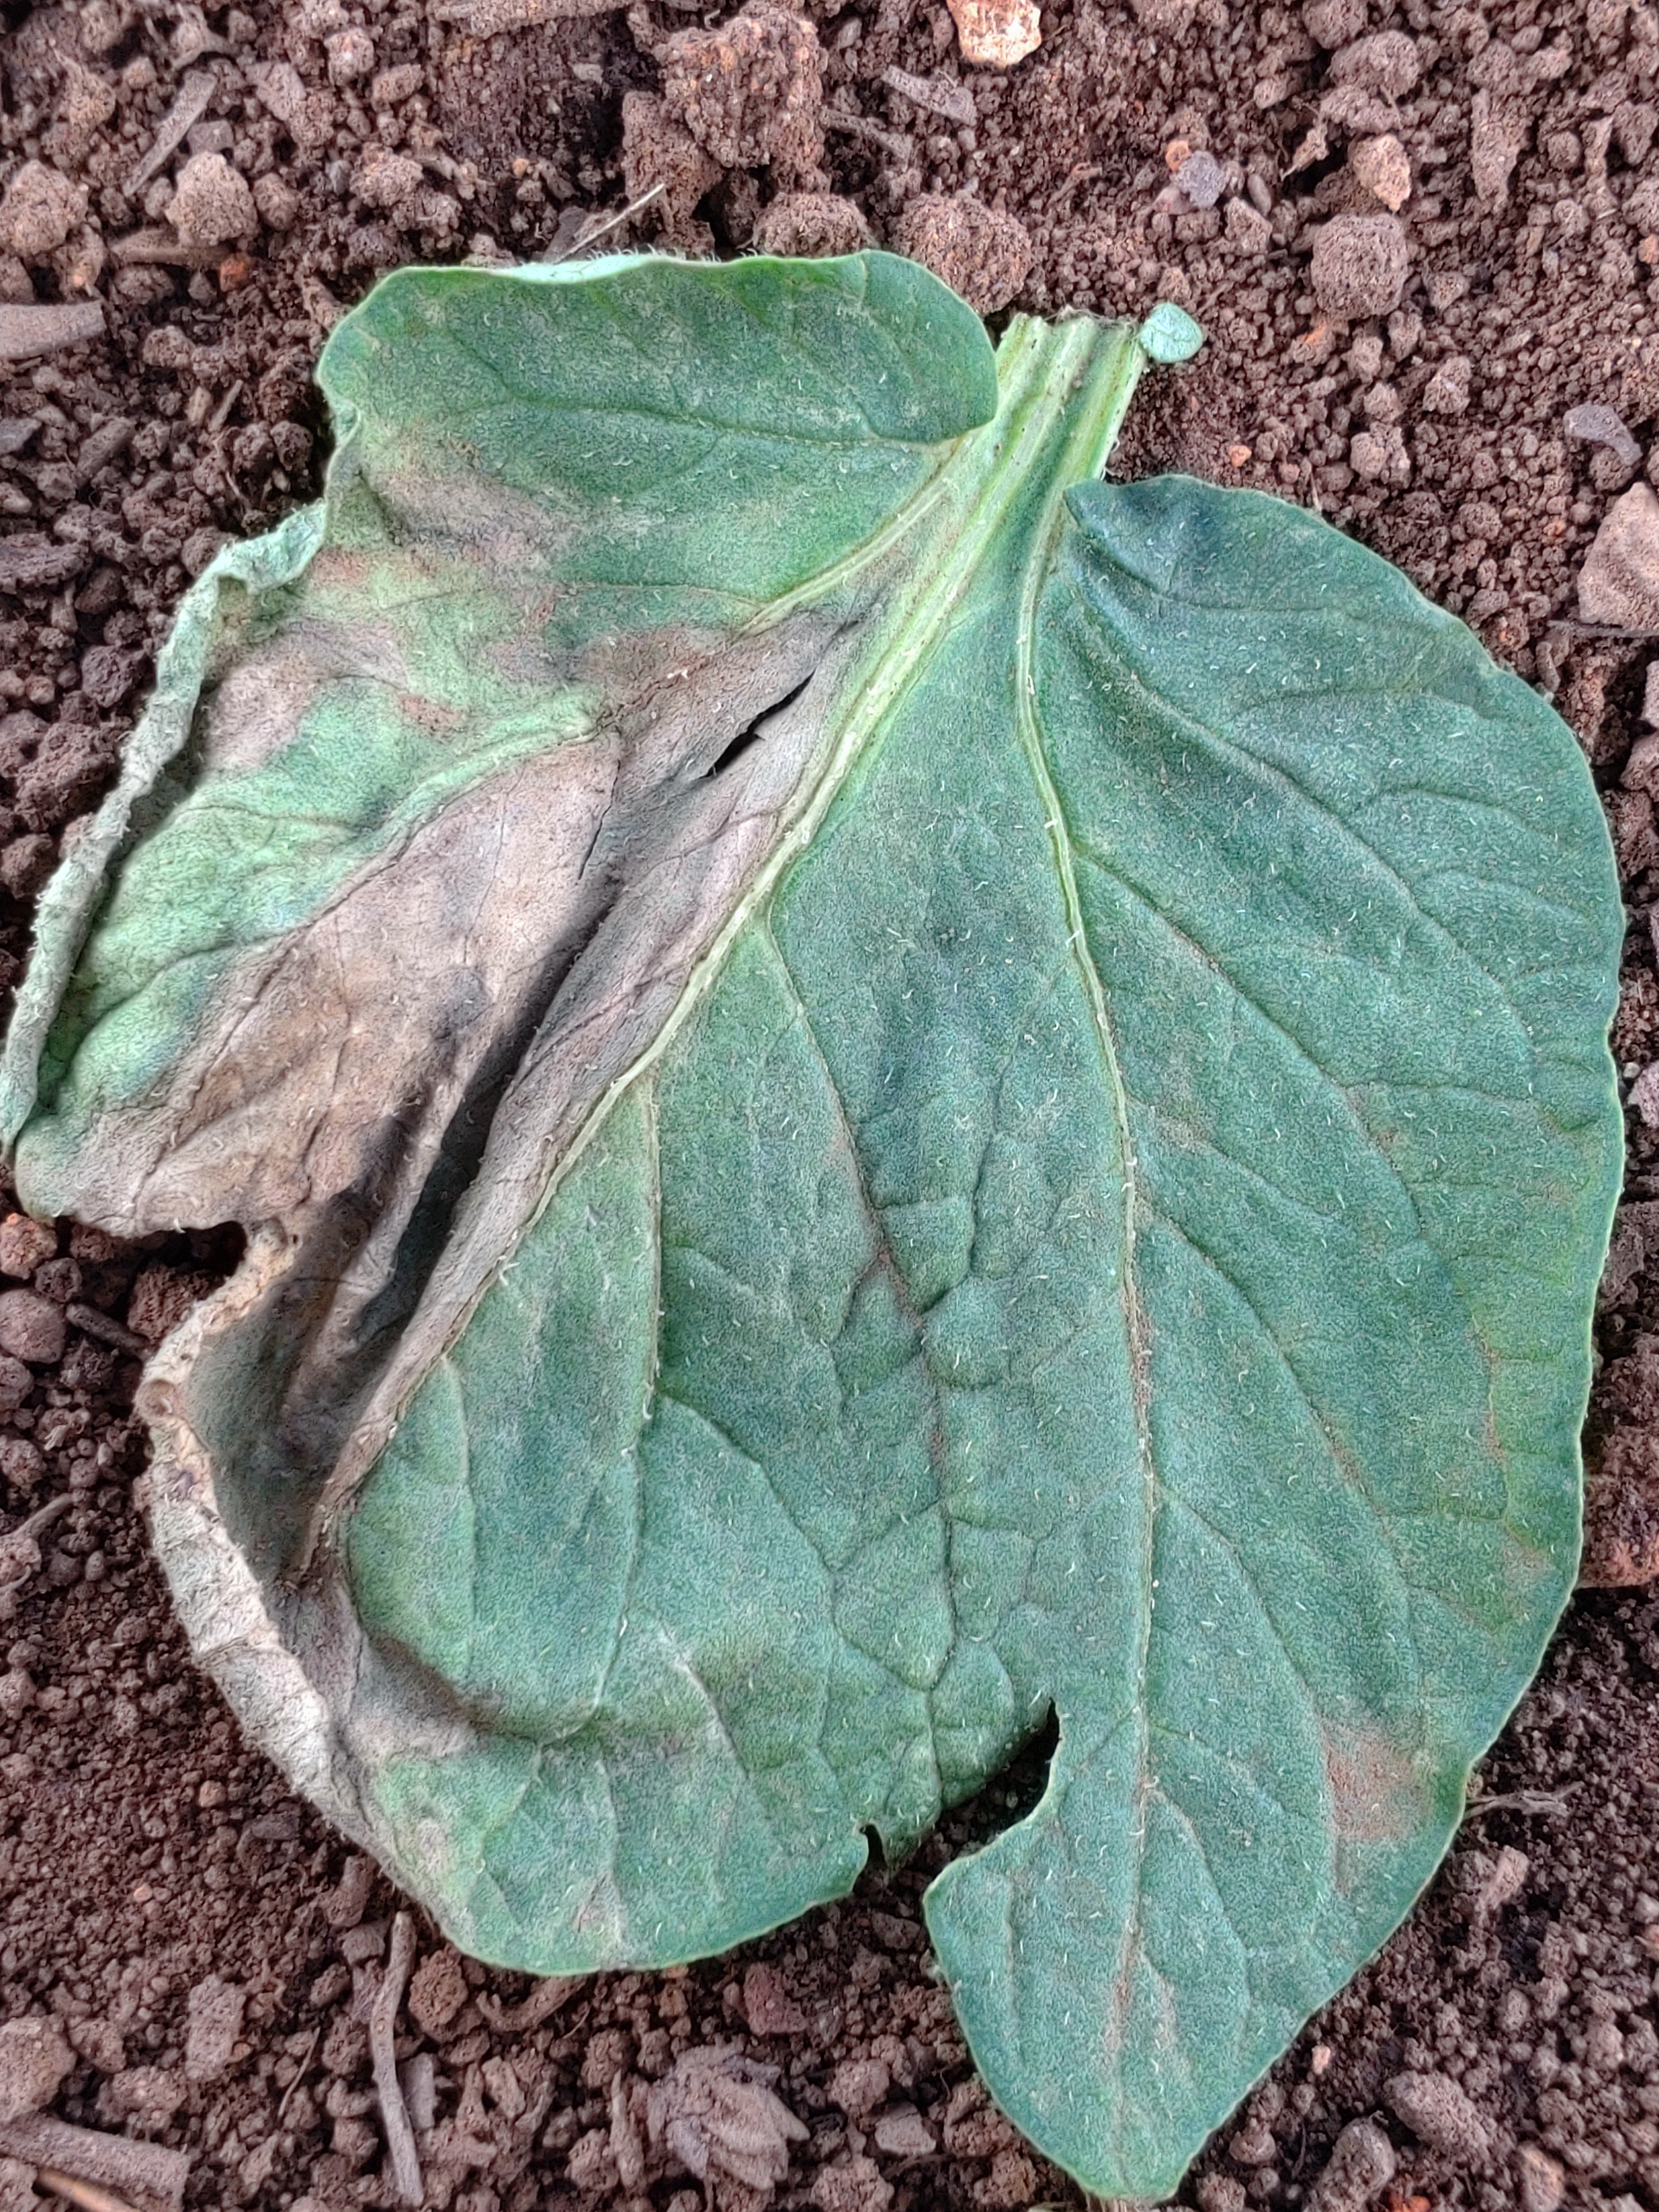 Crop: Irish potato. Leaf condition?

early blight
